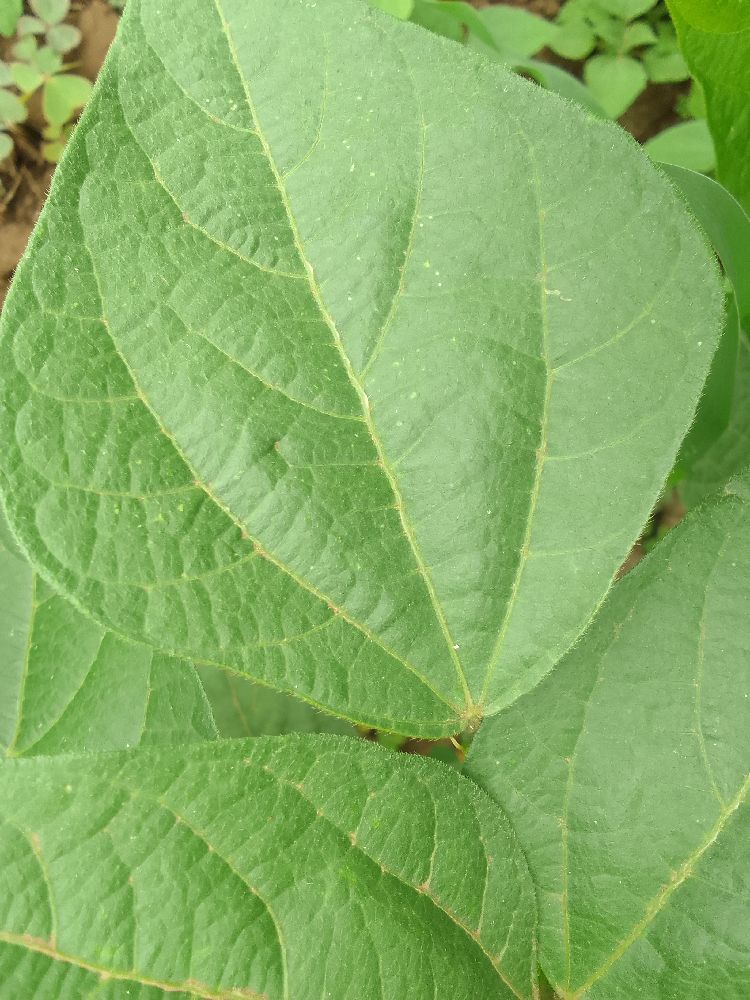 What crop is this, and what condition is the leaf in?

common bean, healthy
